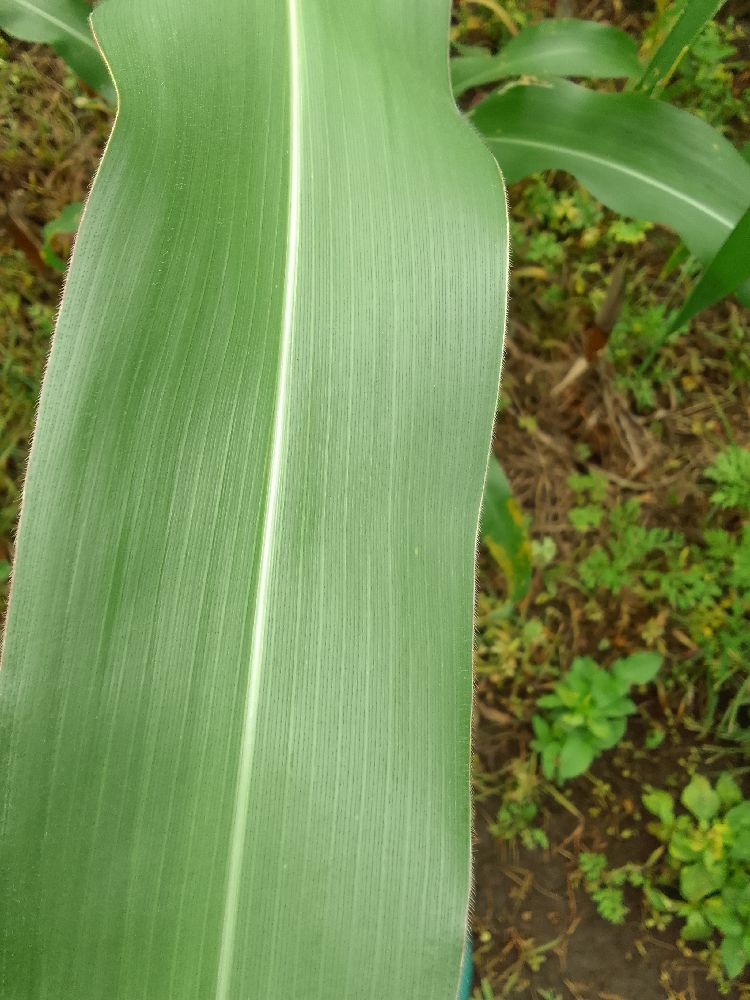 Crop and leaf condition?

maize, healthy
